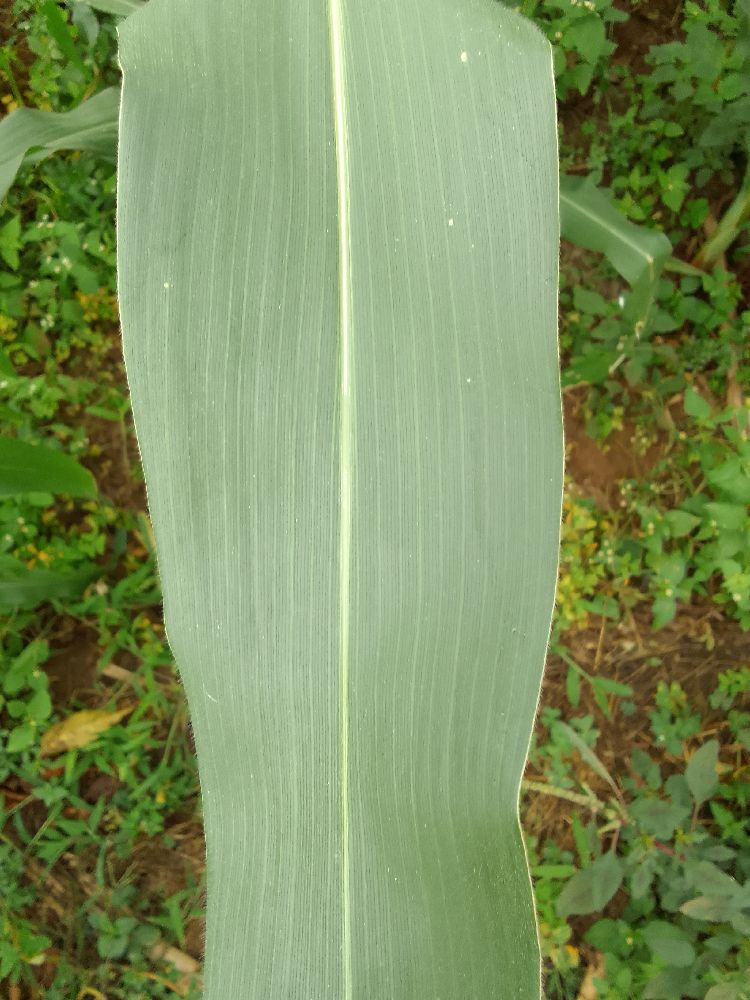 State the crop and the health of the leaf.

maize, healthy
